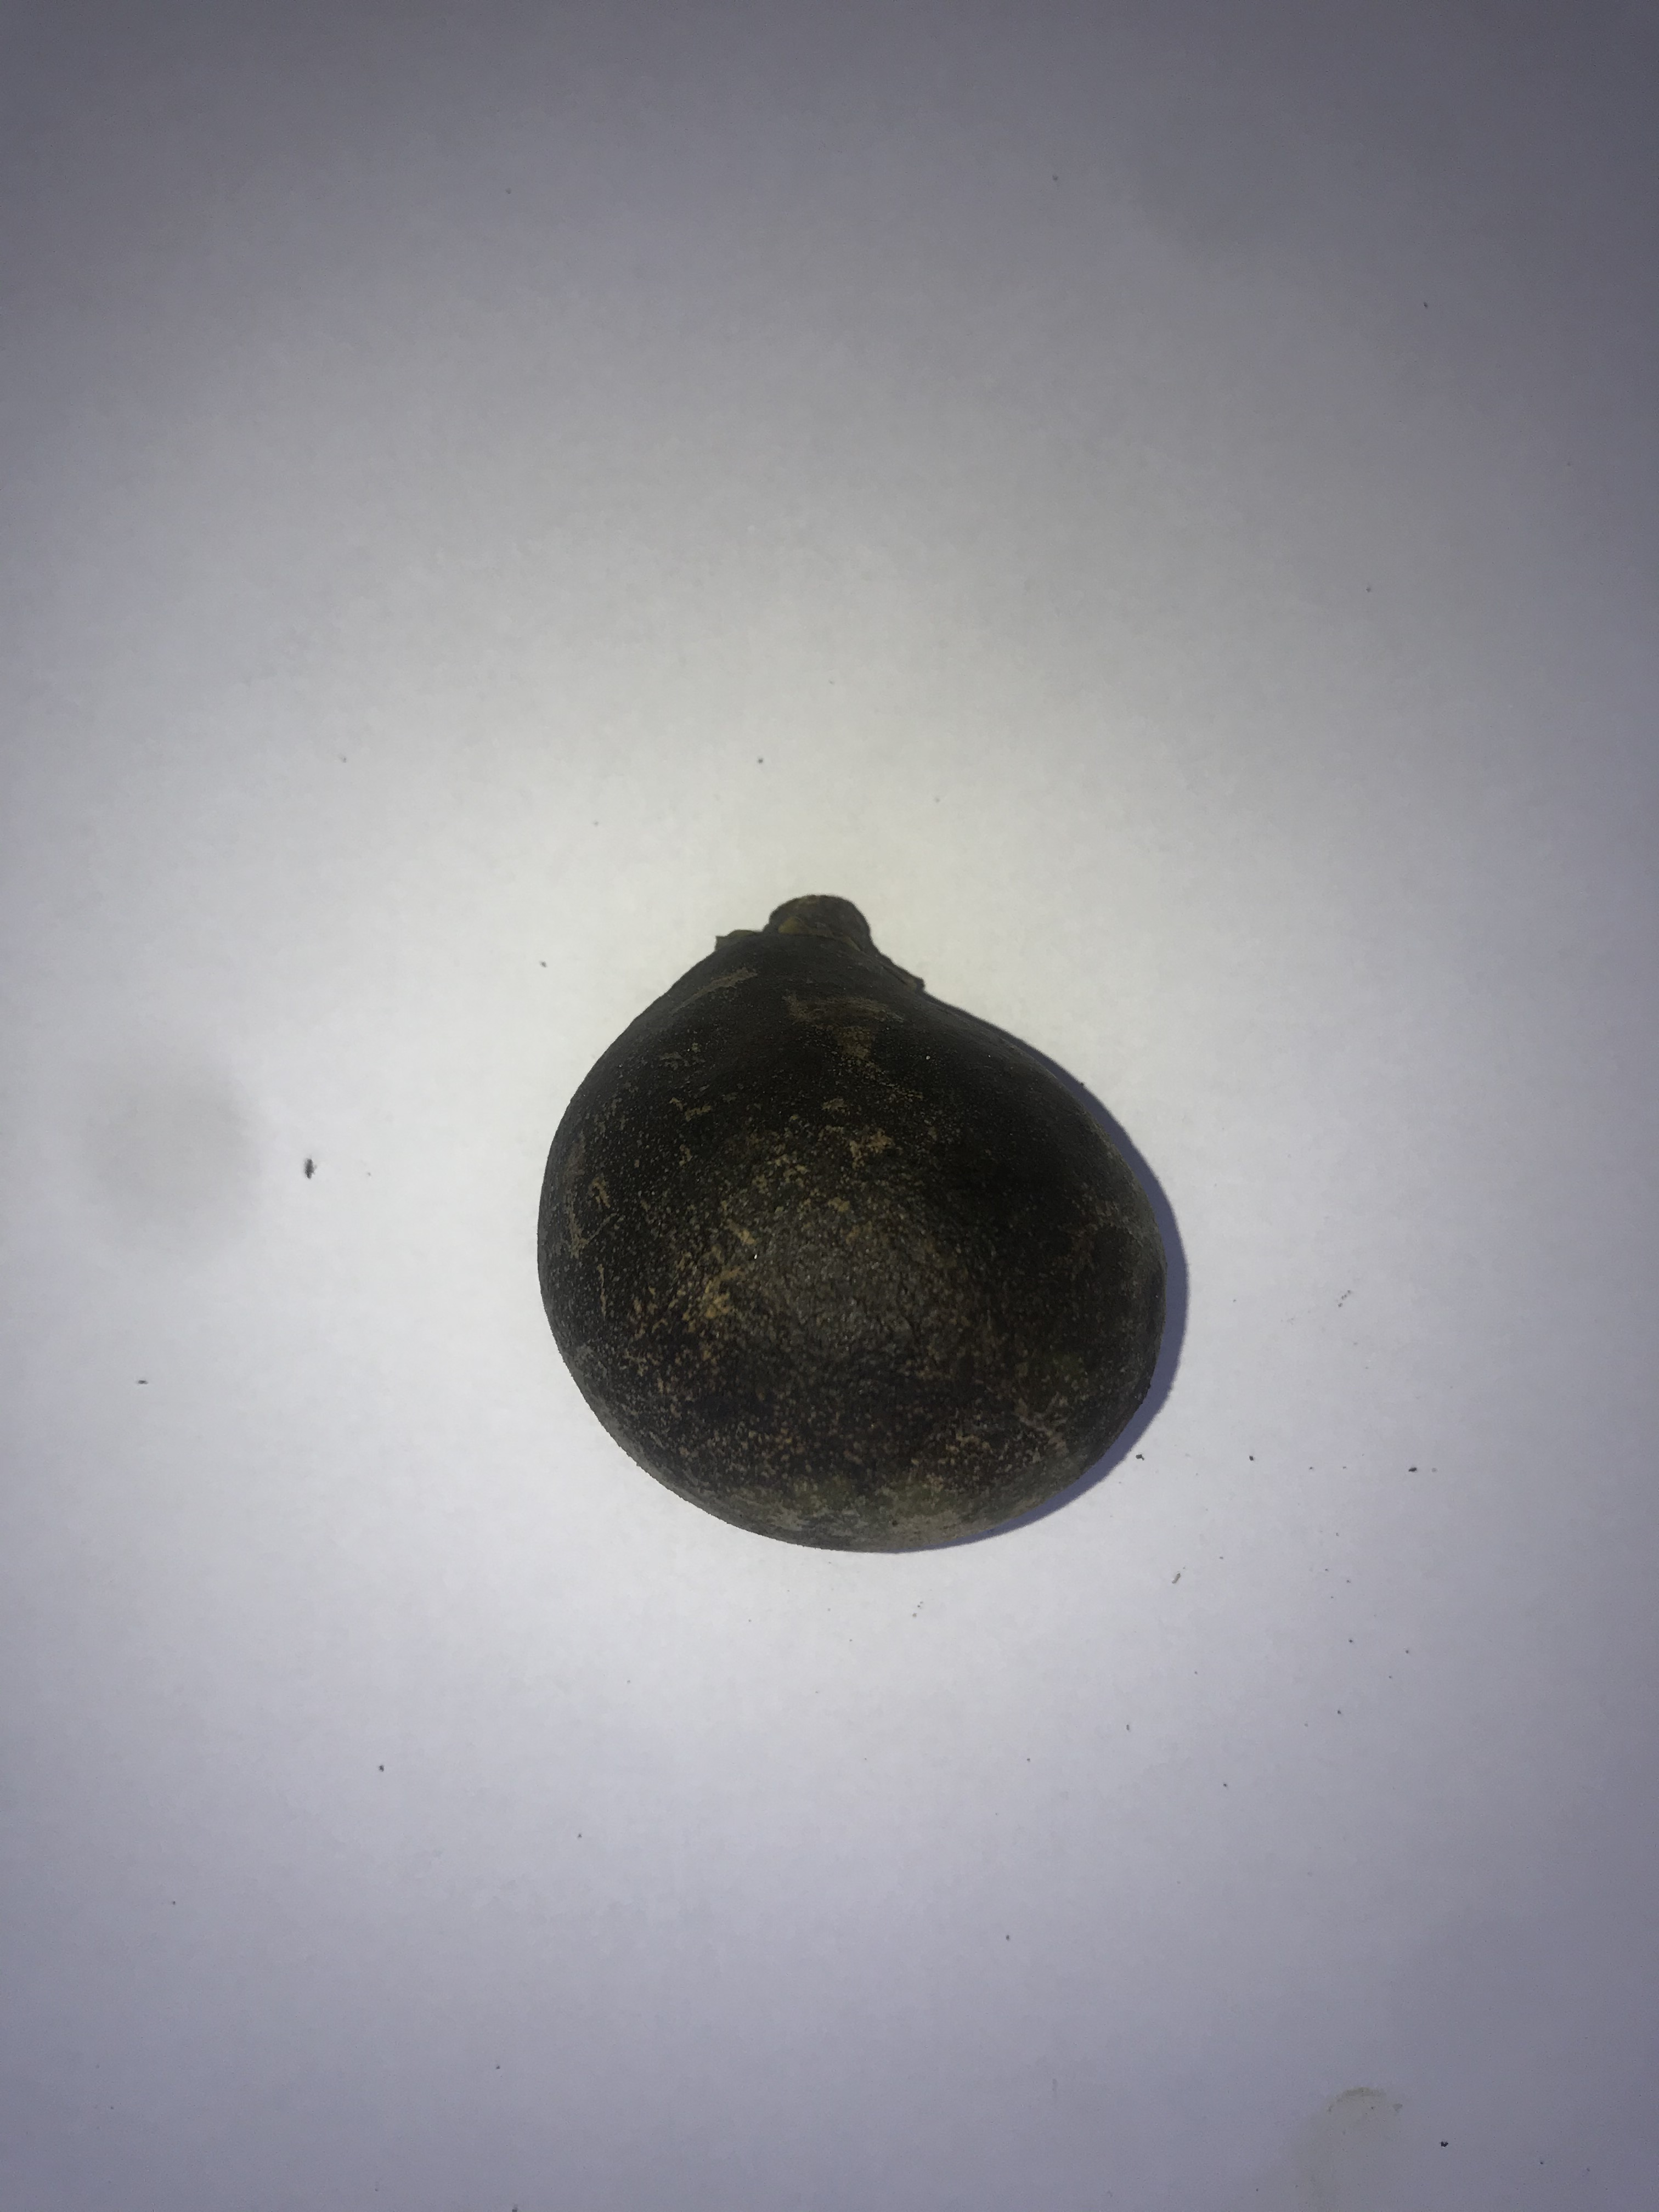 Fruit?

pequi
